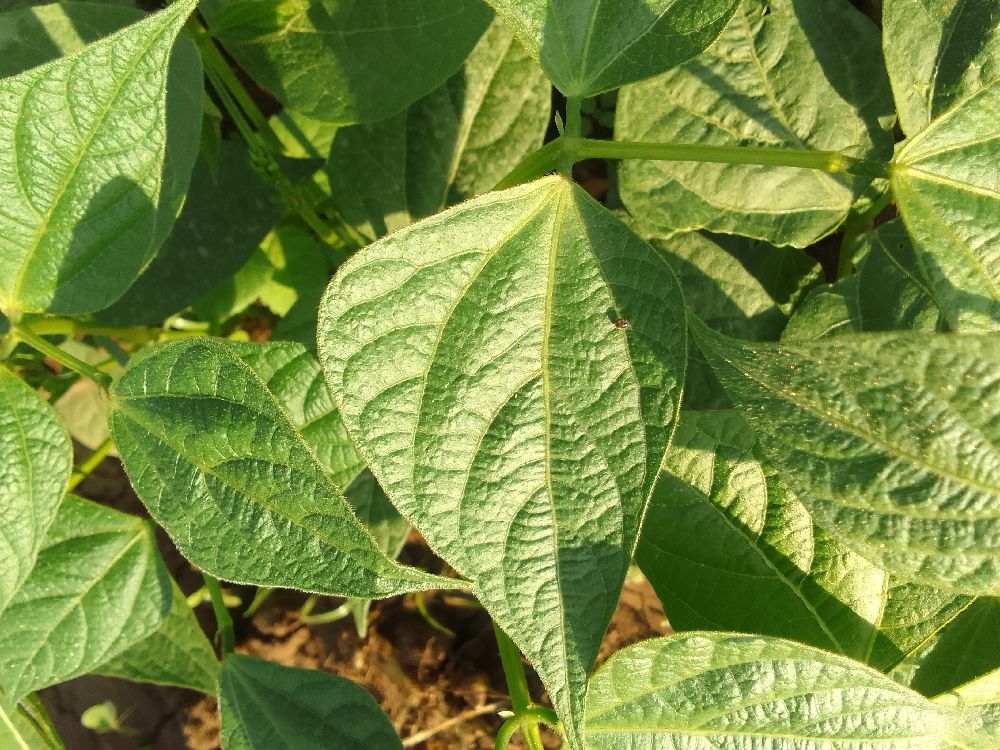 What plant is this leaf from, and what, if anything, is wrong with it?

common bean, healthy
